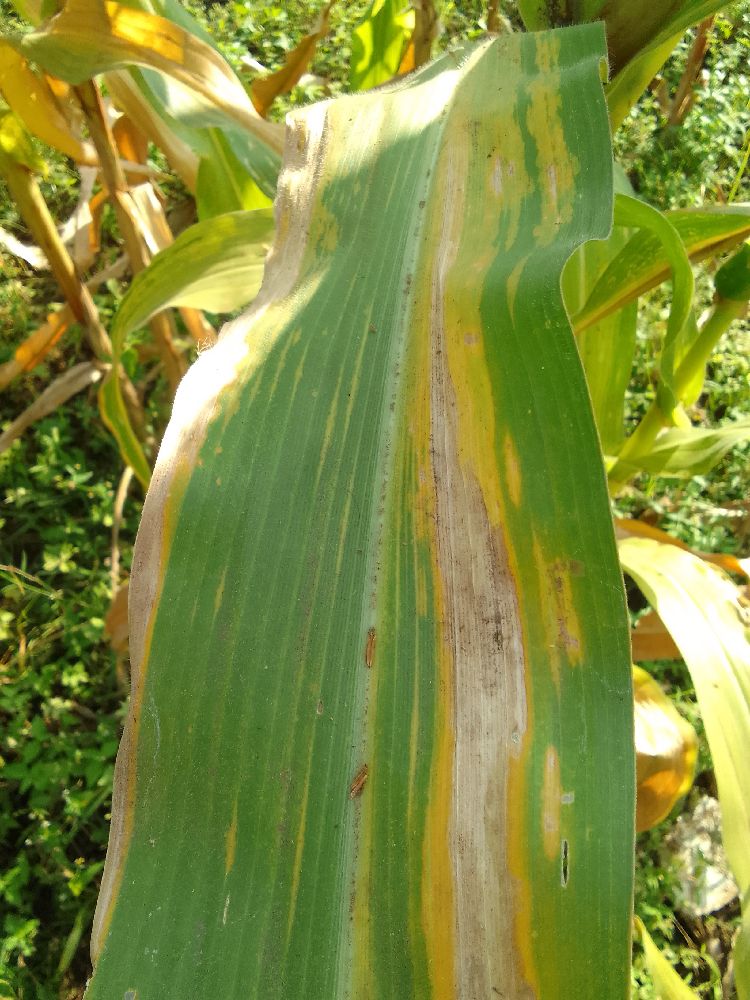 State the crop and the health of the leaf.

maize, maize lethal necrosis
